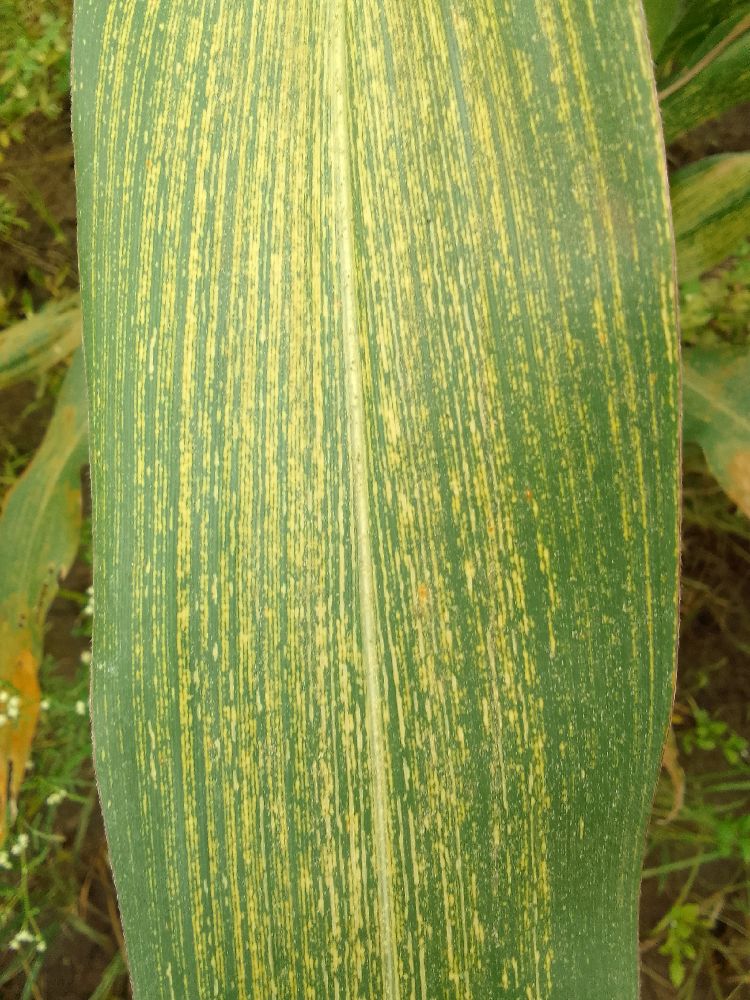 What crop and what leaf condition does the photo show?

maize, maize streak virus
